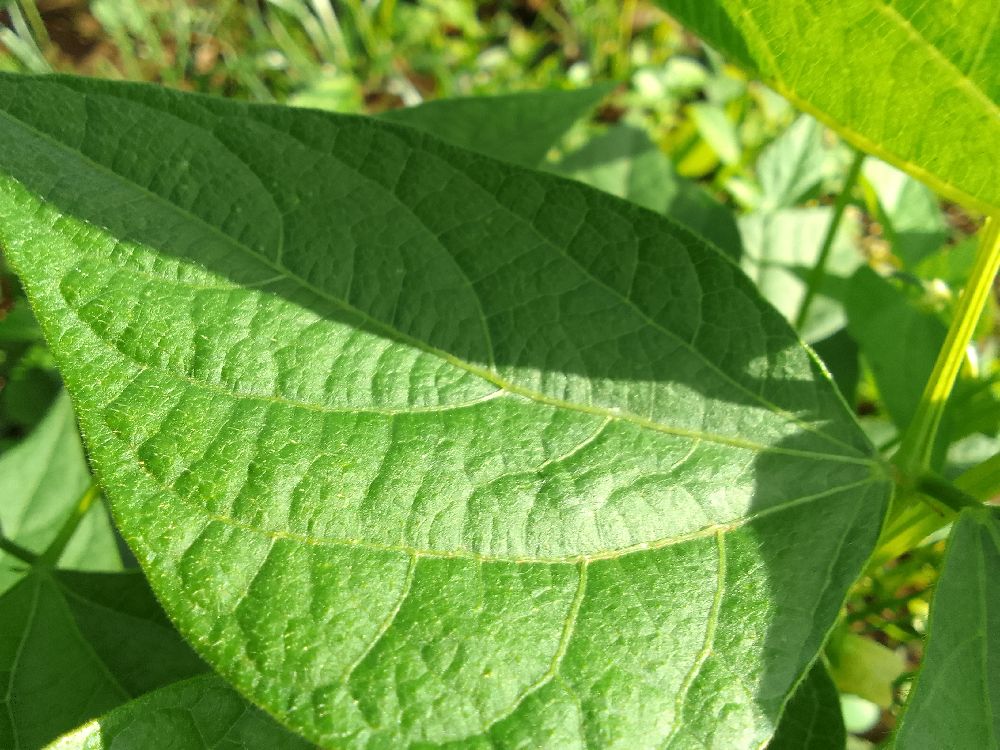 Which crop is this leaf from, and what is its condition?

common bean, healthy
